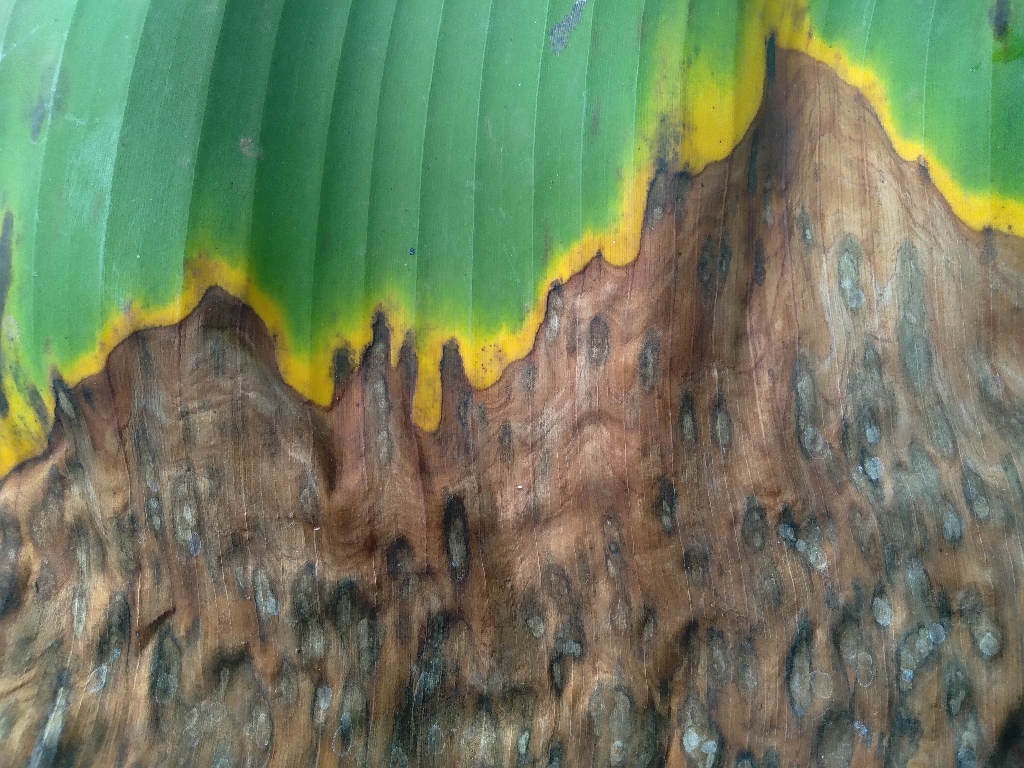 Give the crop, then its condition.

banana, black sigatoka
